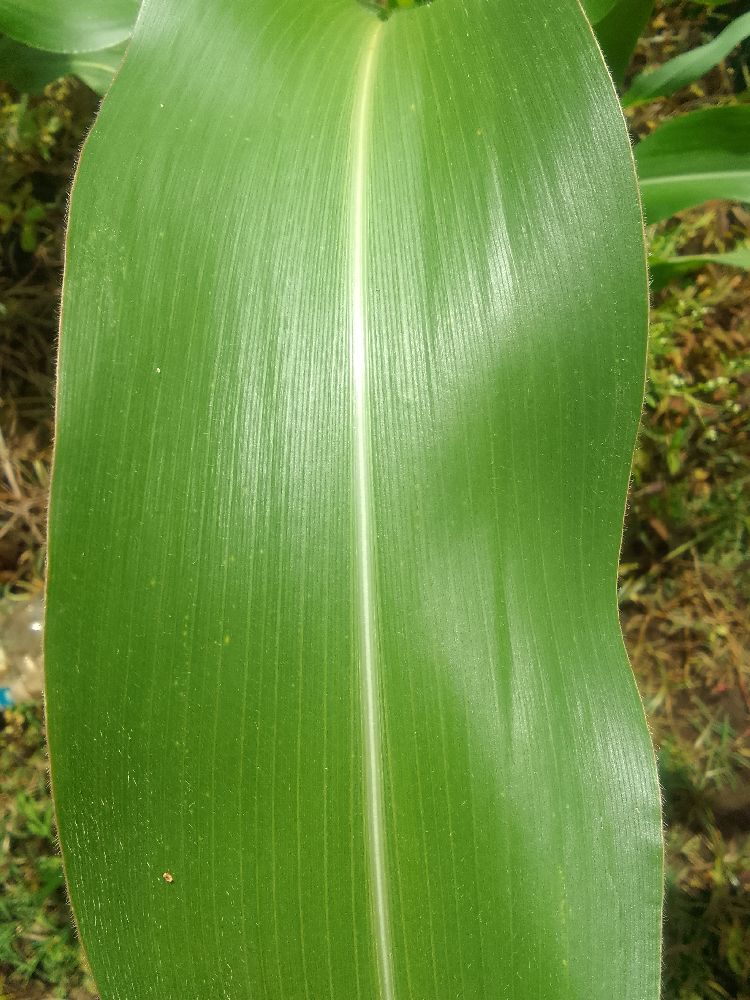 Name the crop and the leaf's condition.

maize, healthy
